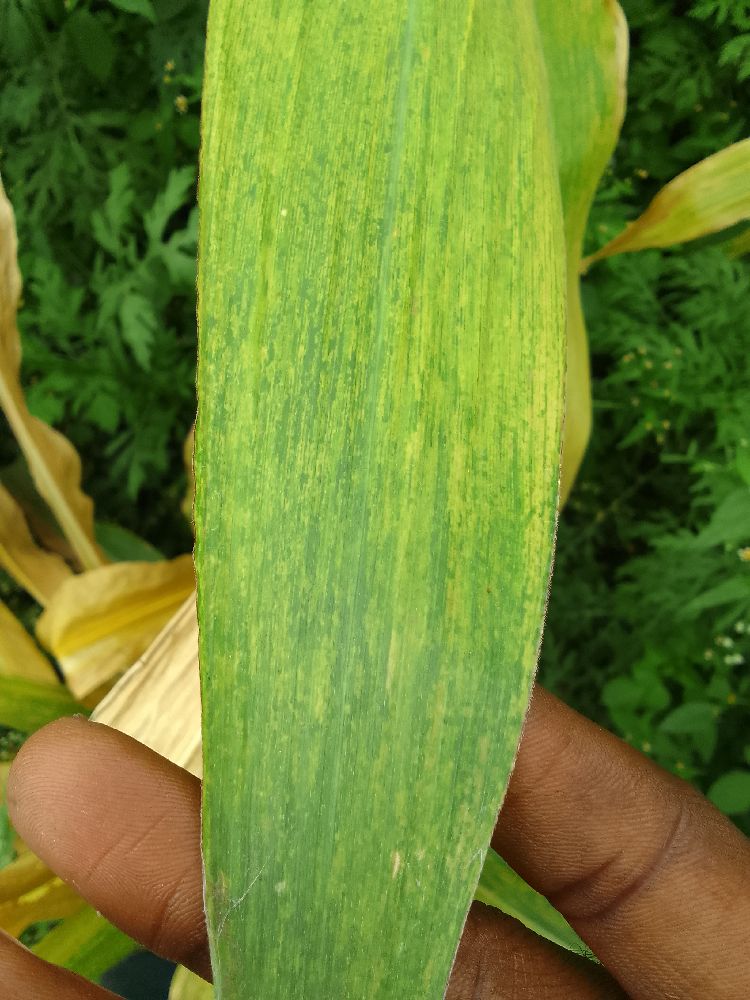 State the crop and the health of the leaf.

maize, maize lethal necrosis
